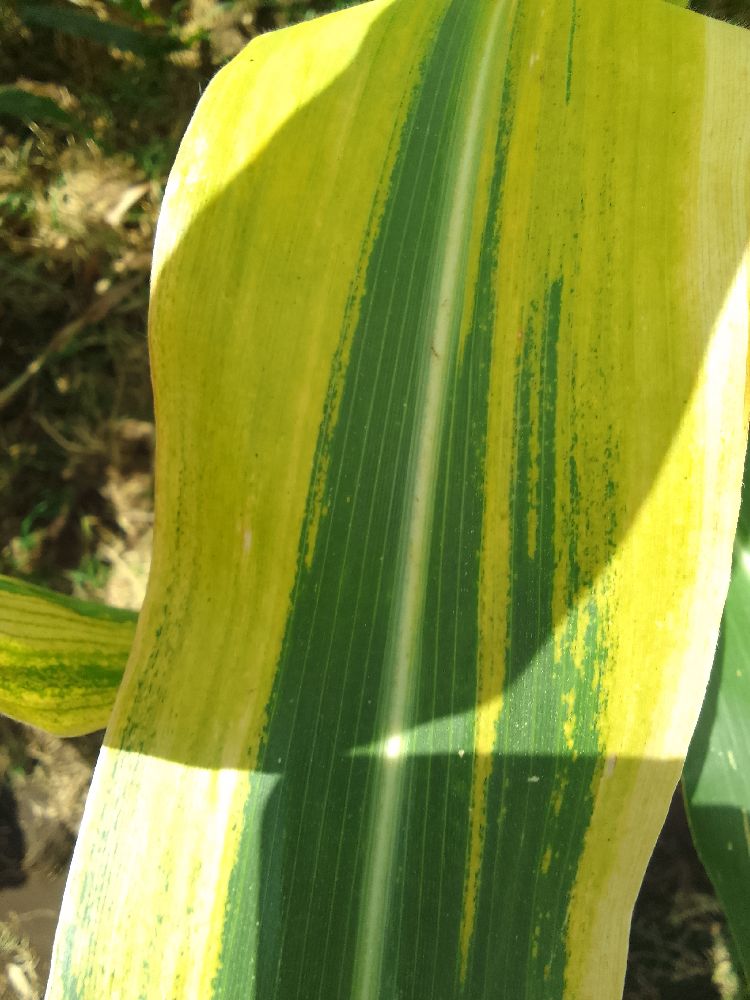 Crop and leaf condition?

maize, maize lethal necrosis
